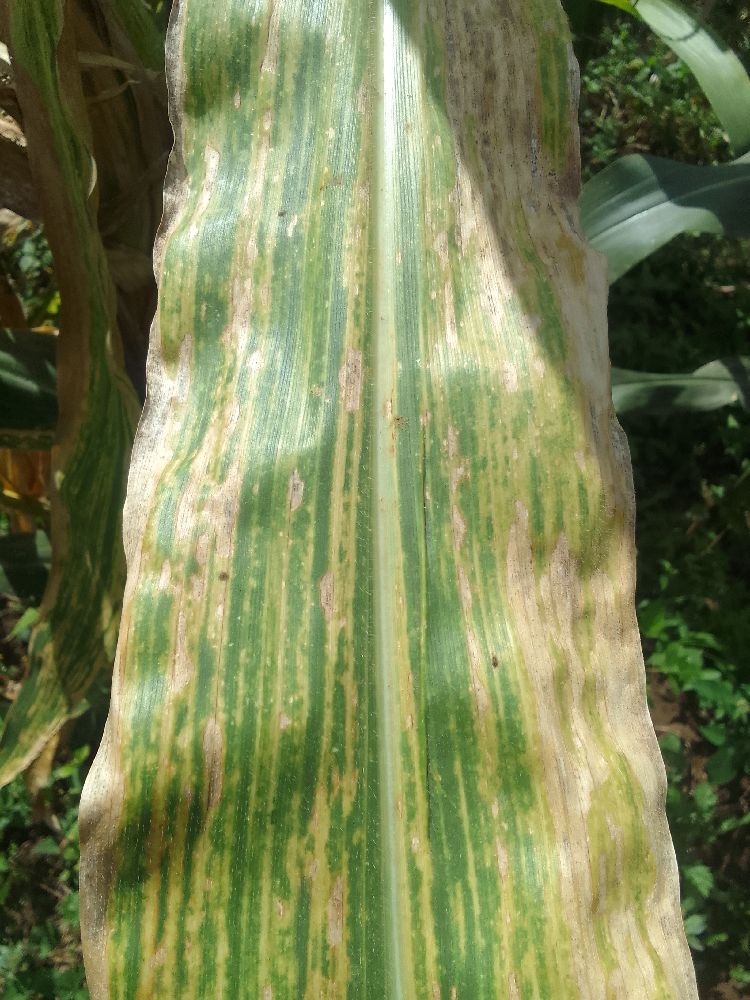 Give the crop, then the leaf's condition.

maize, maize lethal necrosis
